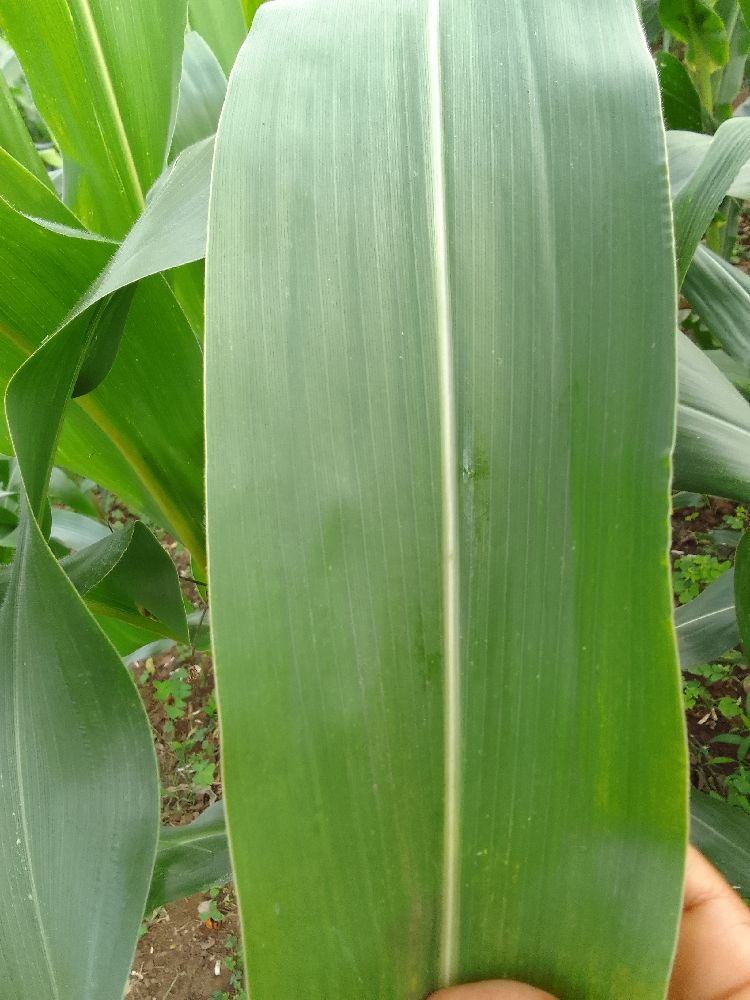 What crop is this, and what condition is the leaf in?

maize, healthy
